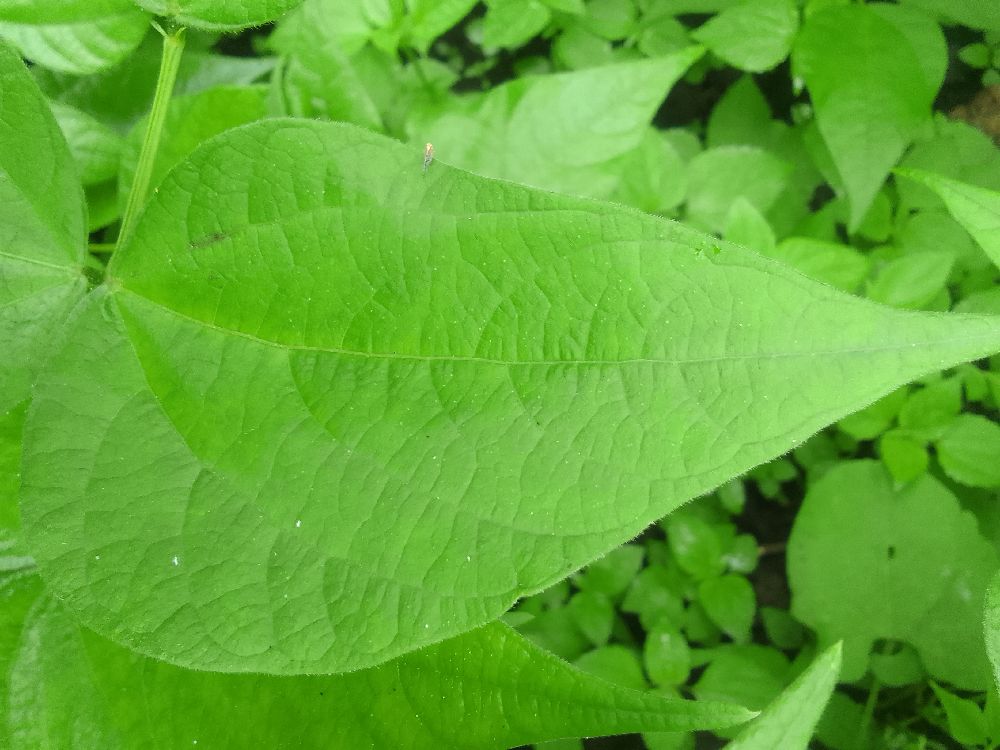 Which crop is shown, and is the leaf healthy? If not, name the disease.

common bean, healthy
